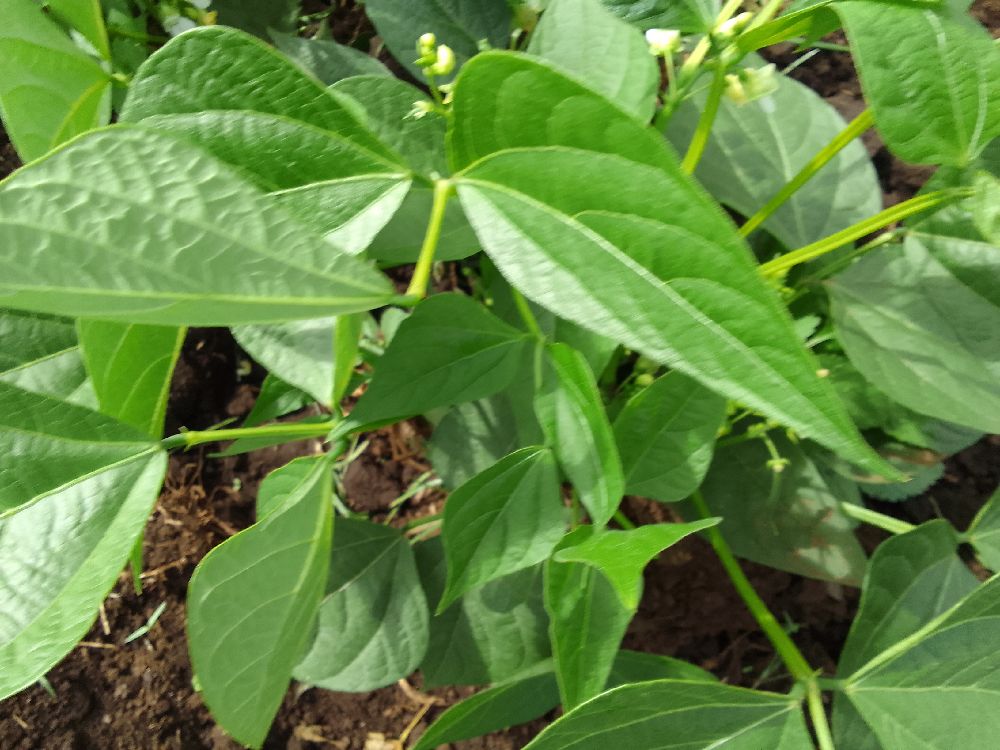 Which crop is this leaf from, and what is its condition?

common bean, healthy
